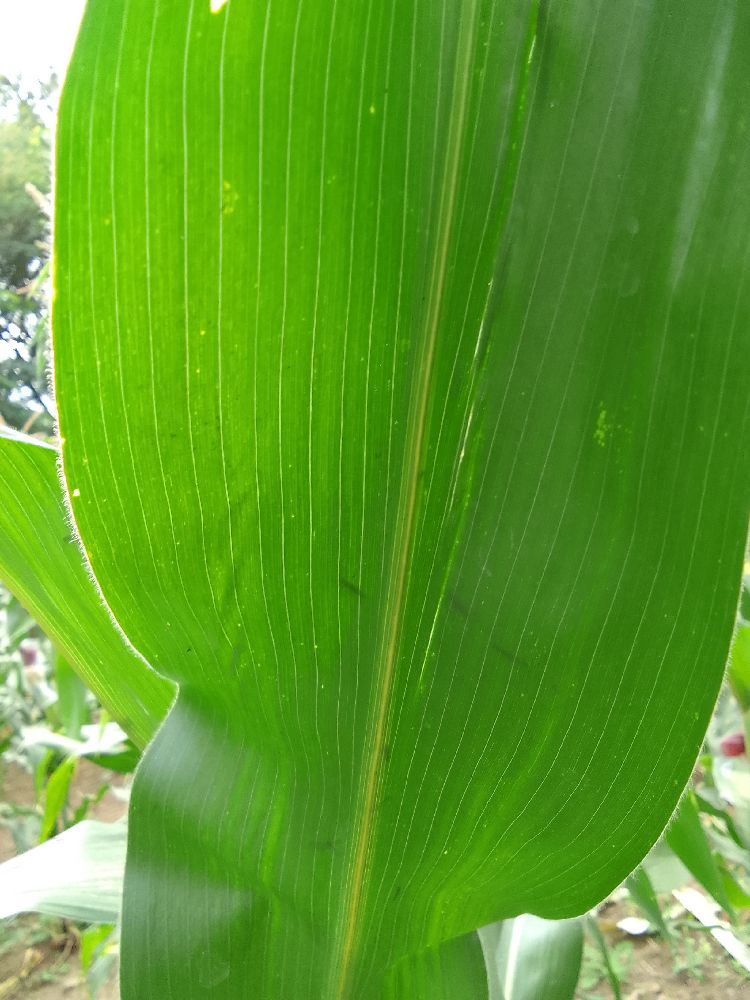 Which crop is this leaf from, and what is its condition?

maize, healthy
